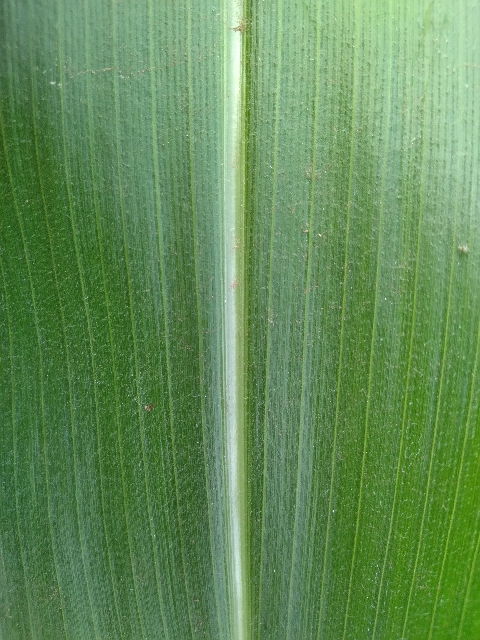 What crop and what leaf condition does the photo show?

maize, healthy
